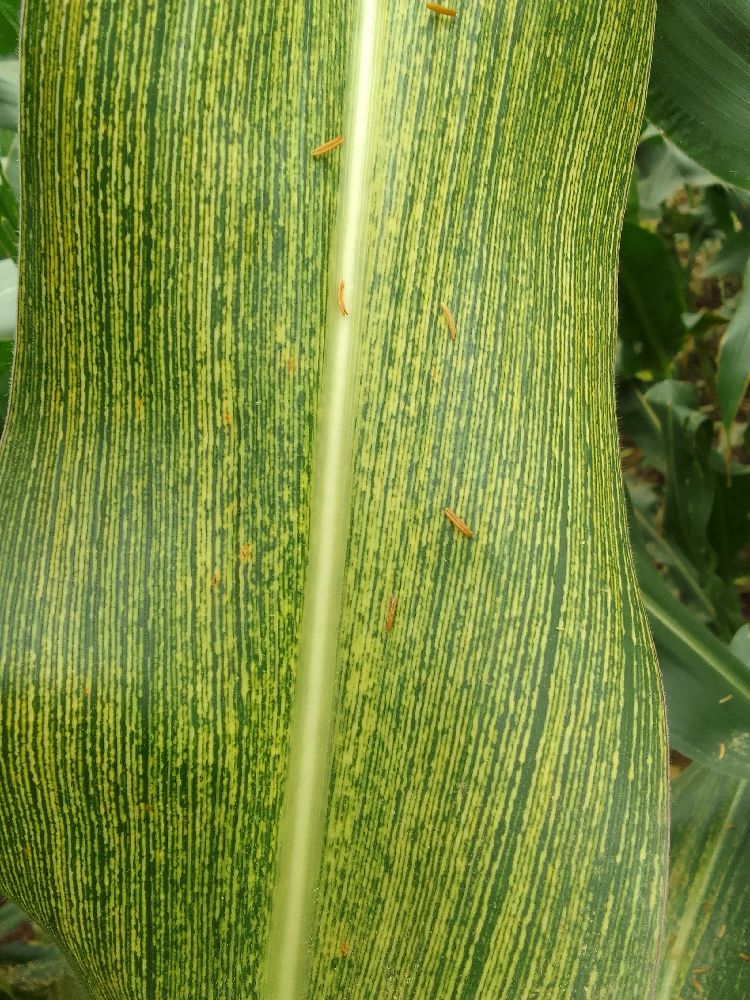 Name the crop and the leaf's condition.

maize, maize streak virus
